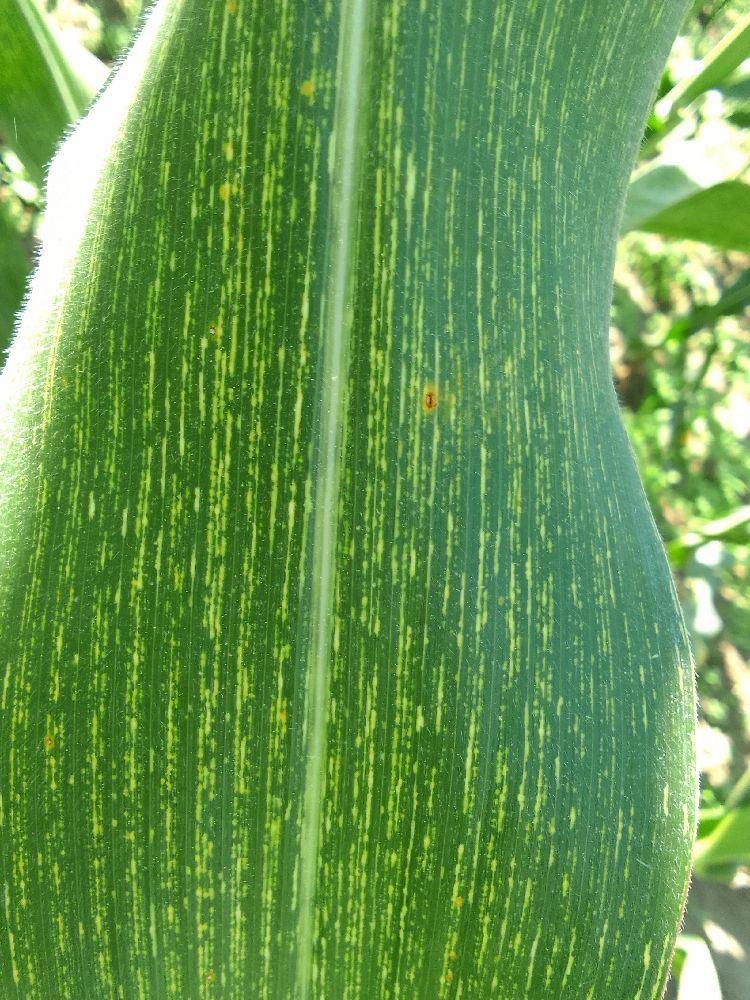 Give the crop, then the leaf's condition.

maize, maize streak virus
